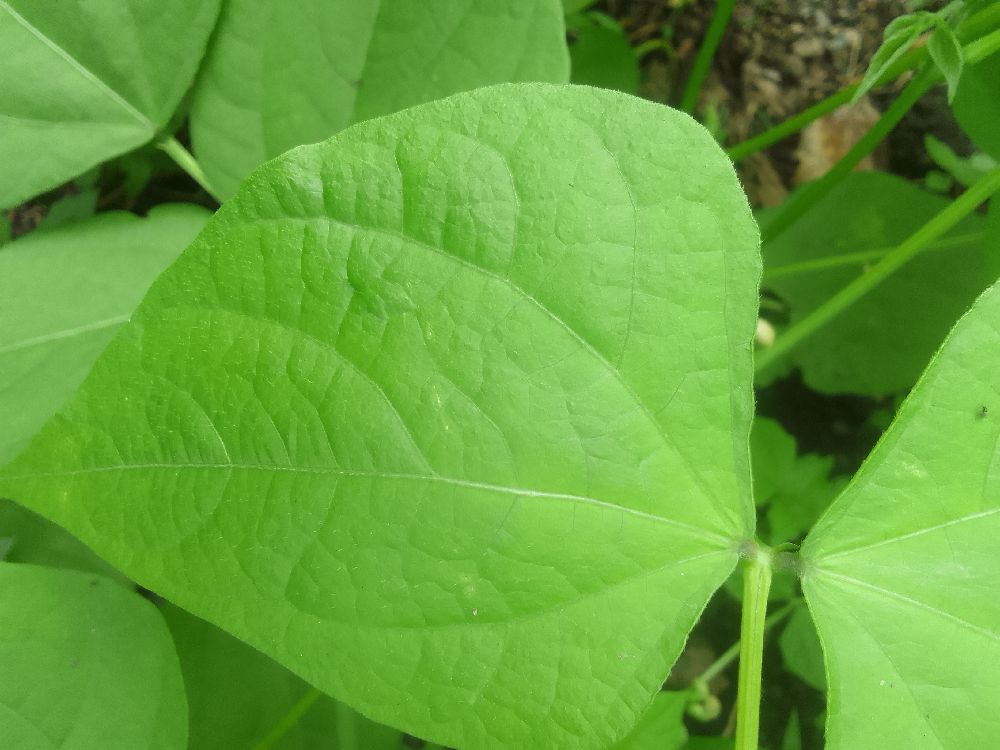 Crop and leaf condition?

common bean, healthy
